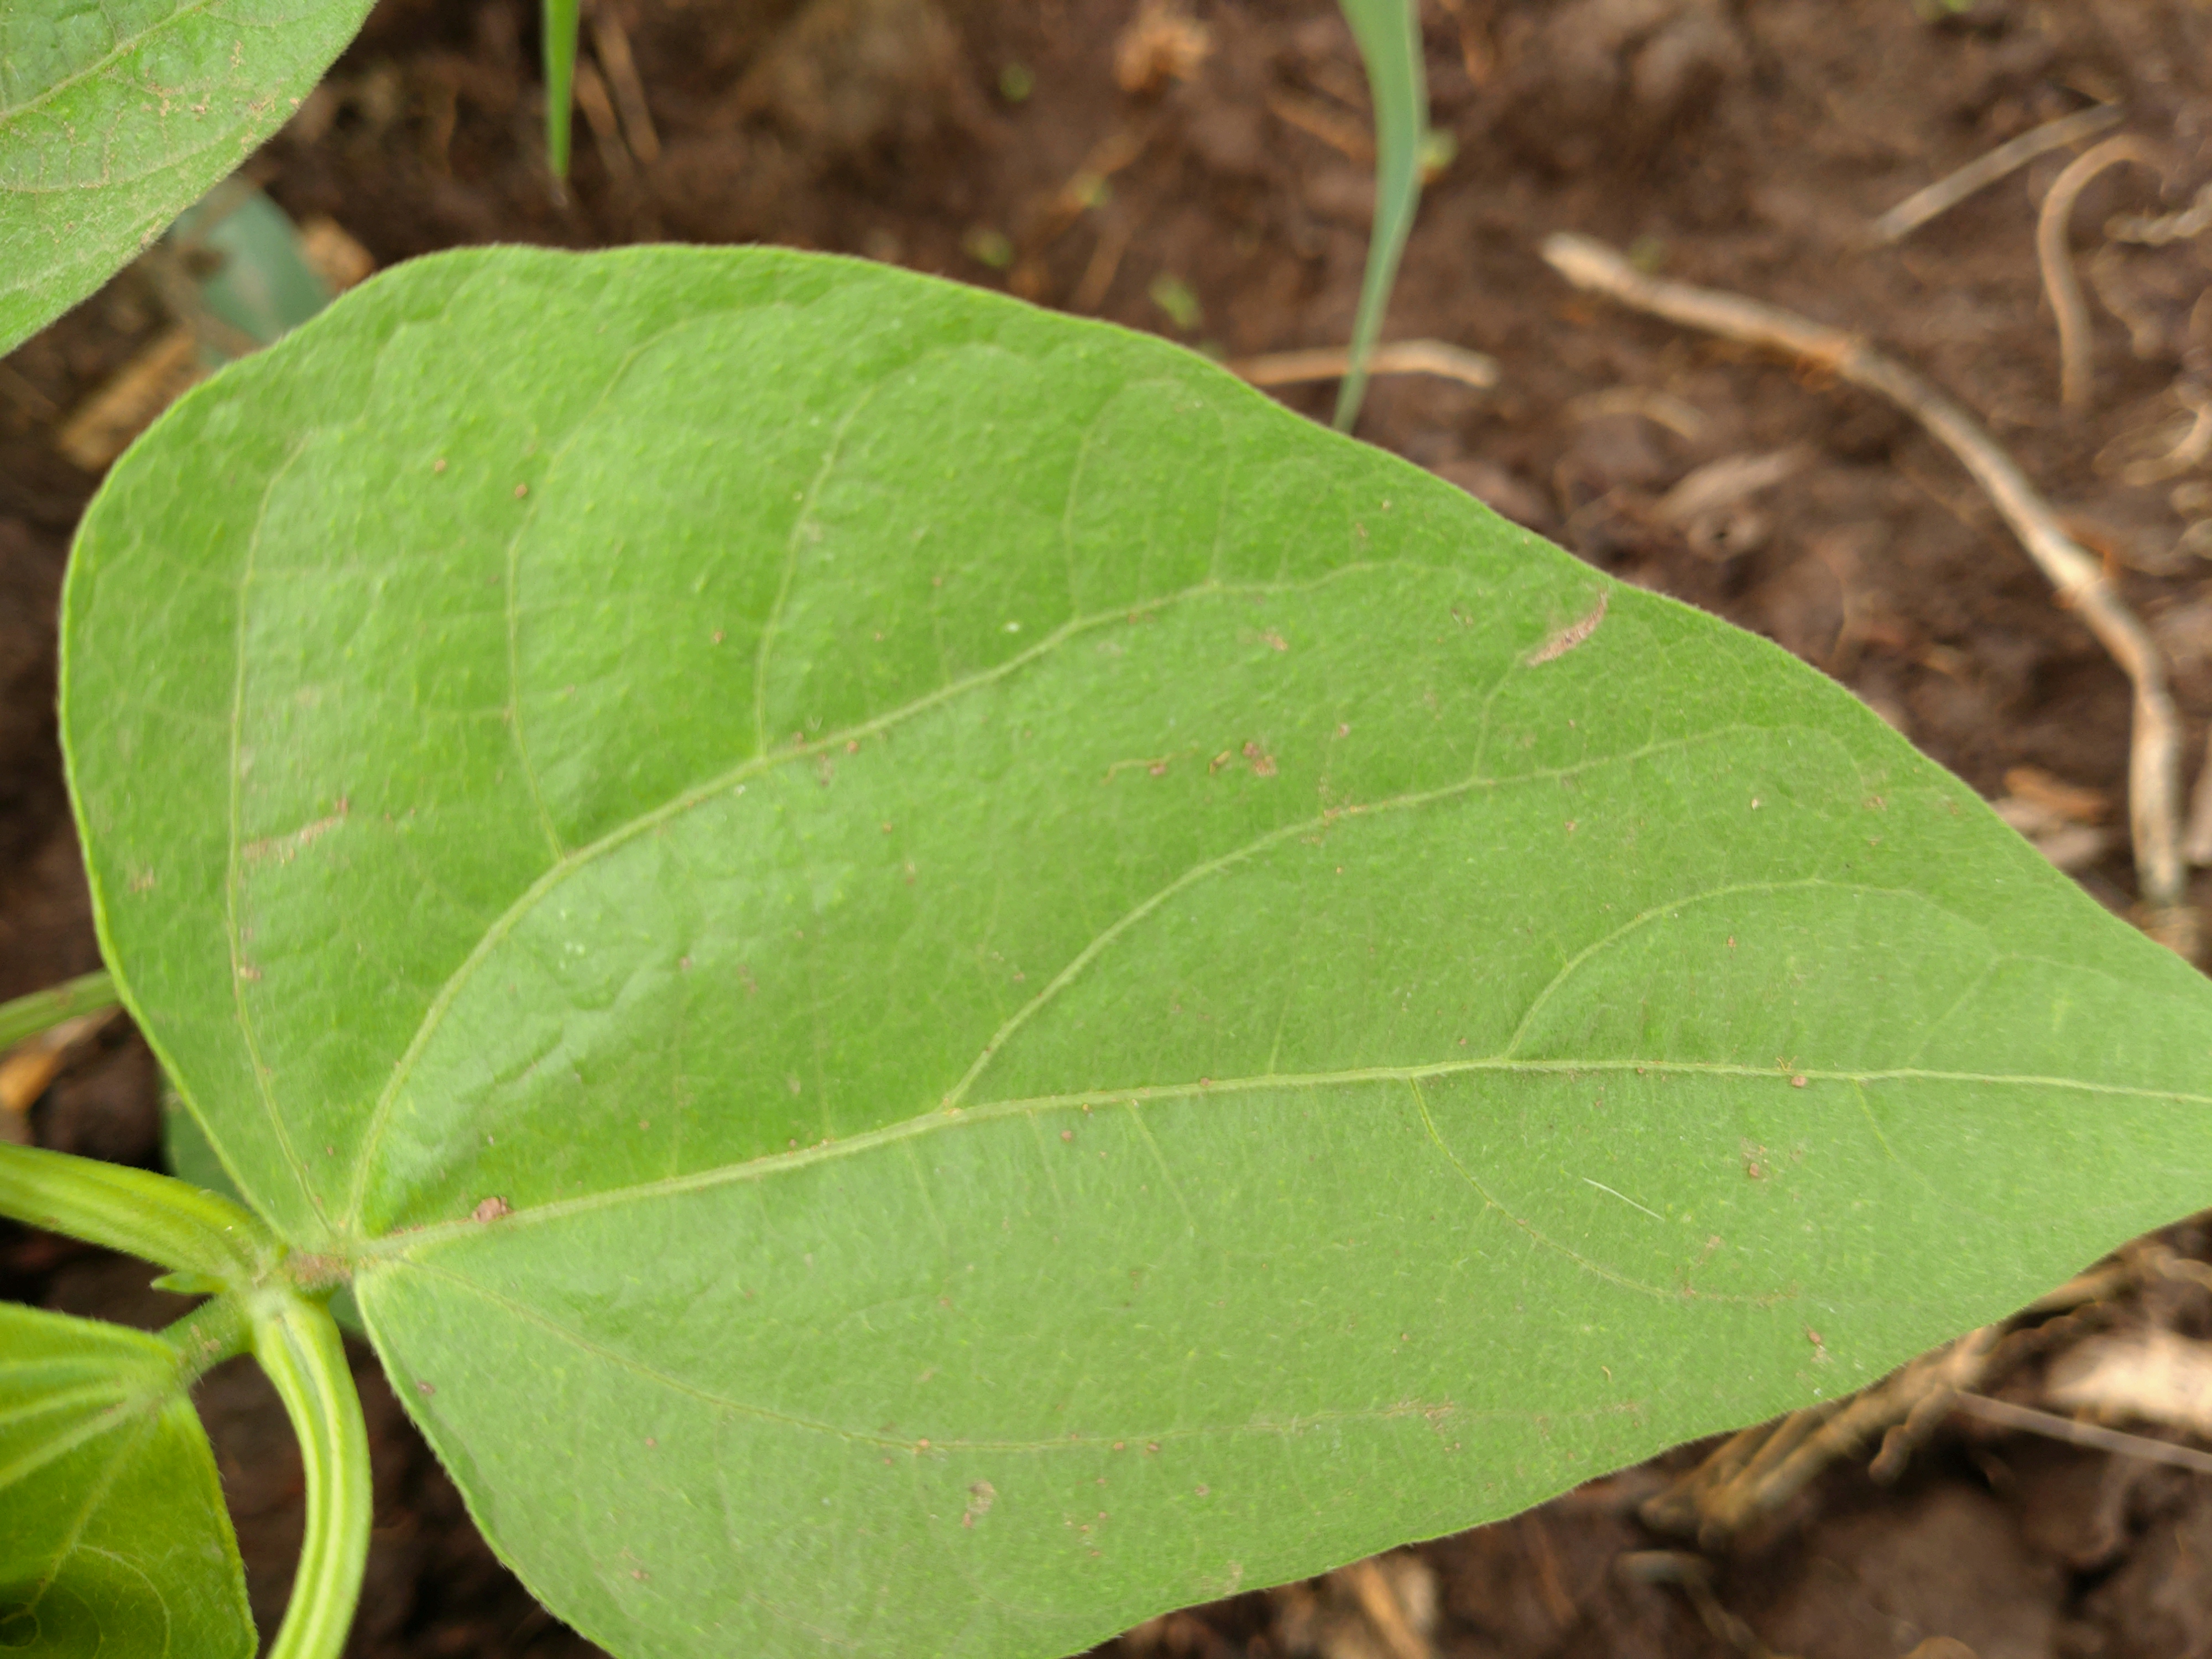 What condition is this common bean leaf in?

healthy
